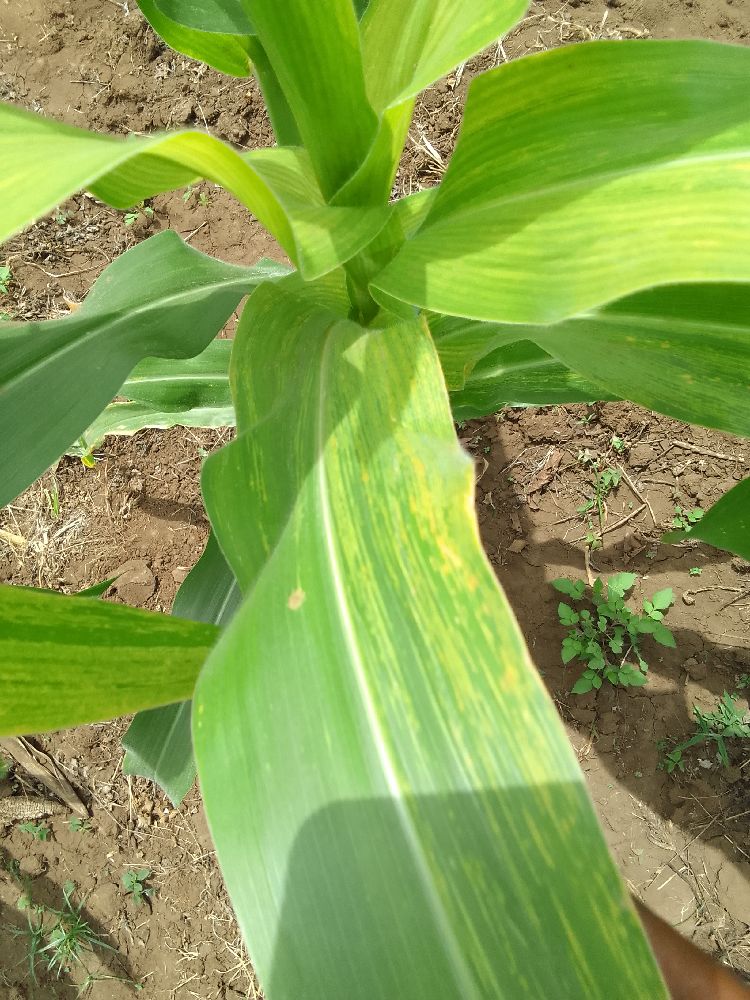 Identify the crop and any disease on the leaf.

maize, maize lethal necrosis
